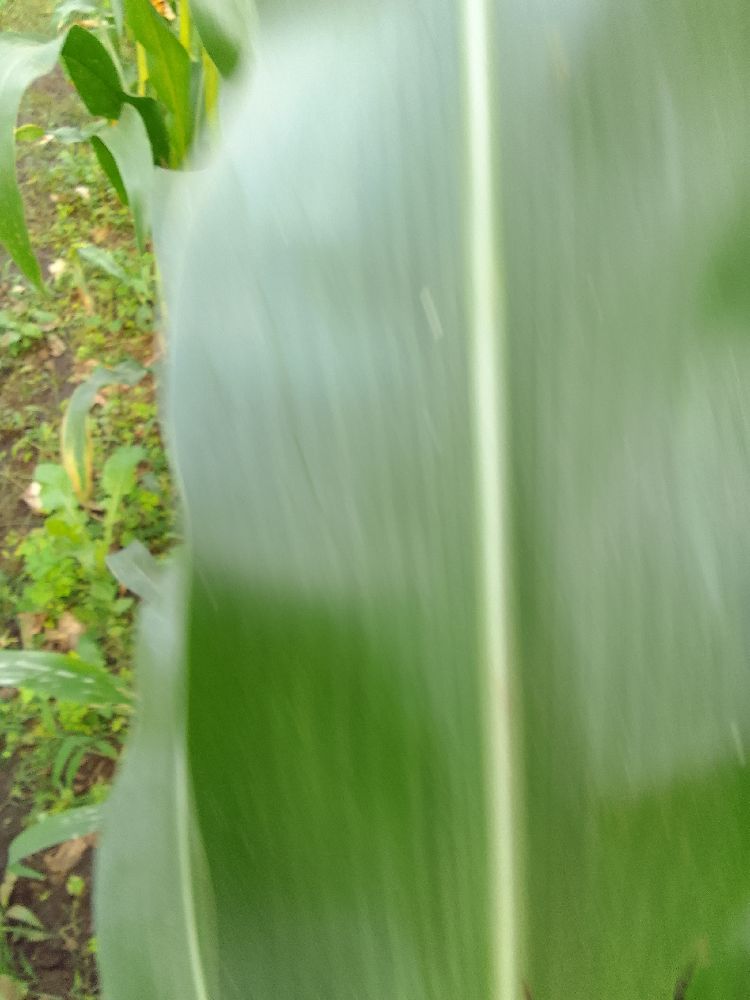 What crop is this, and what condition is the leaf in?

maize, healthy
